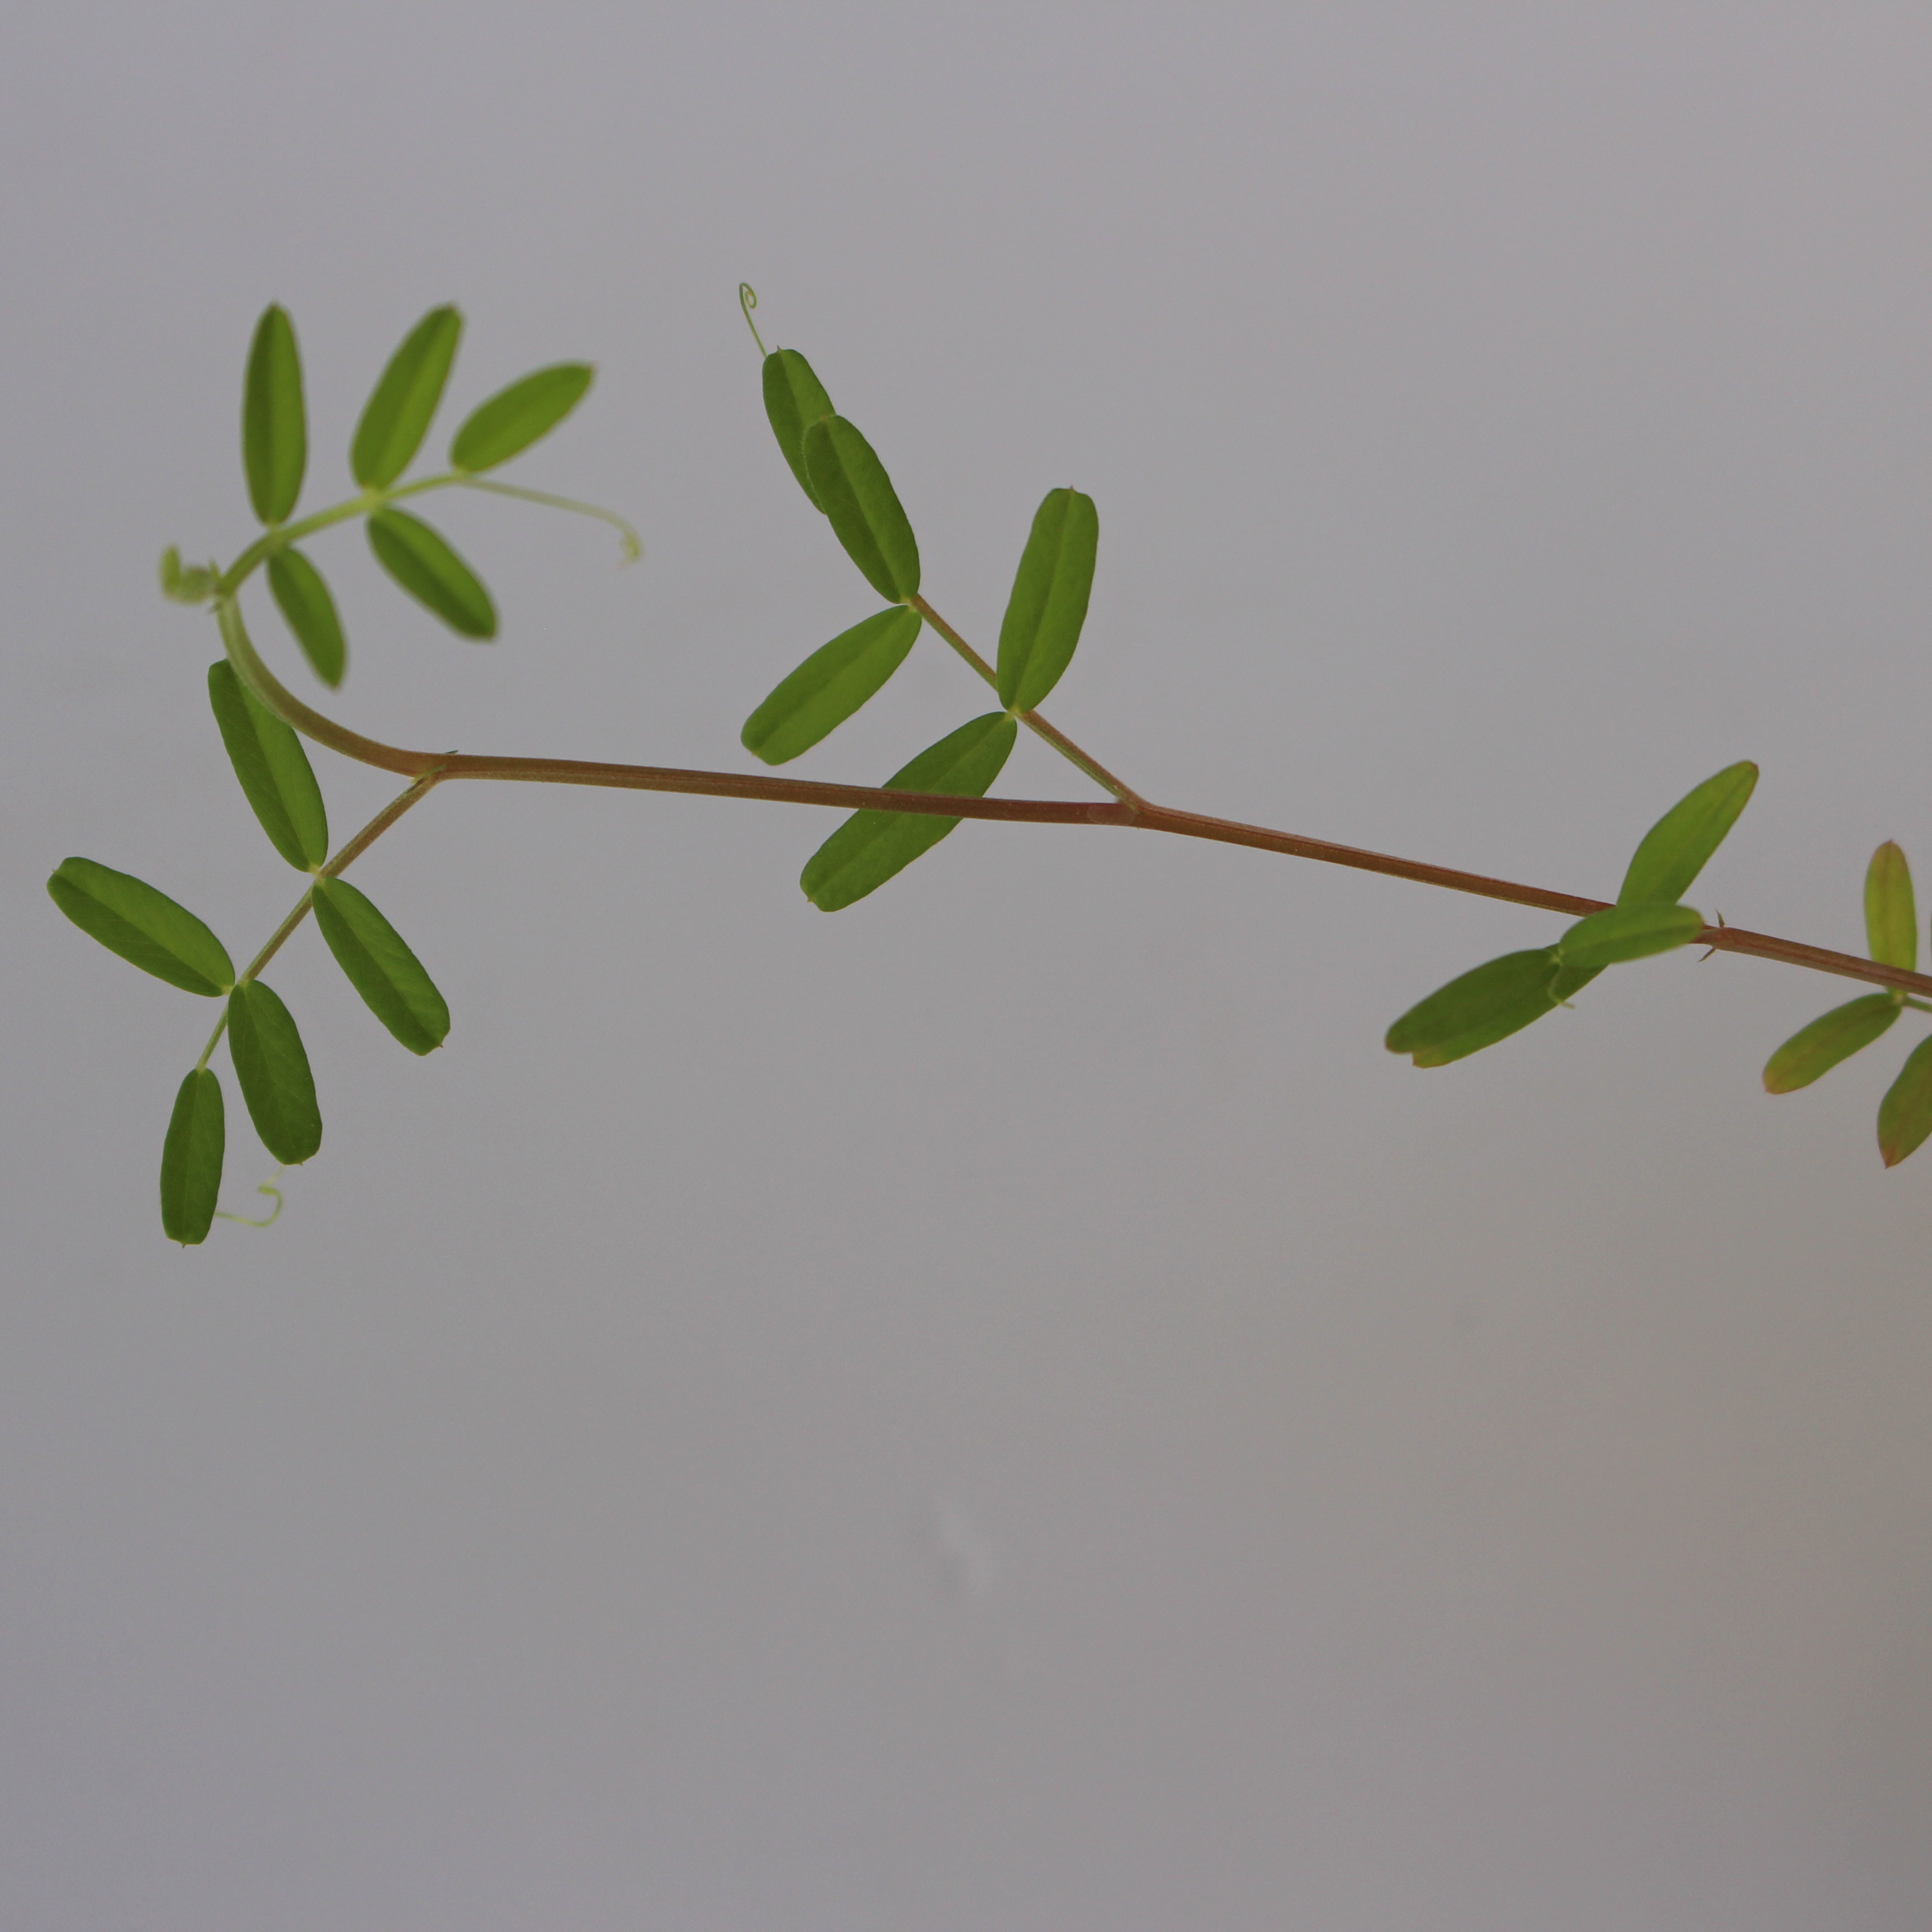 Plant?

Vicia sativa
